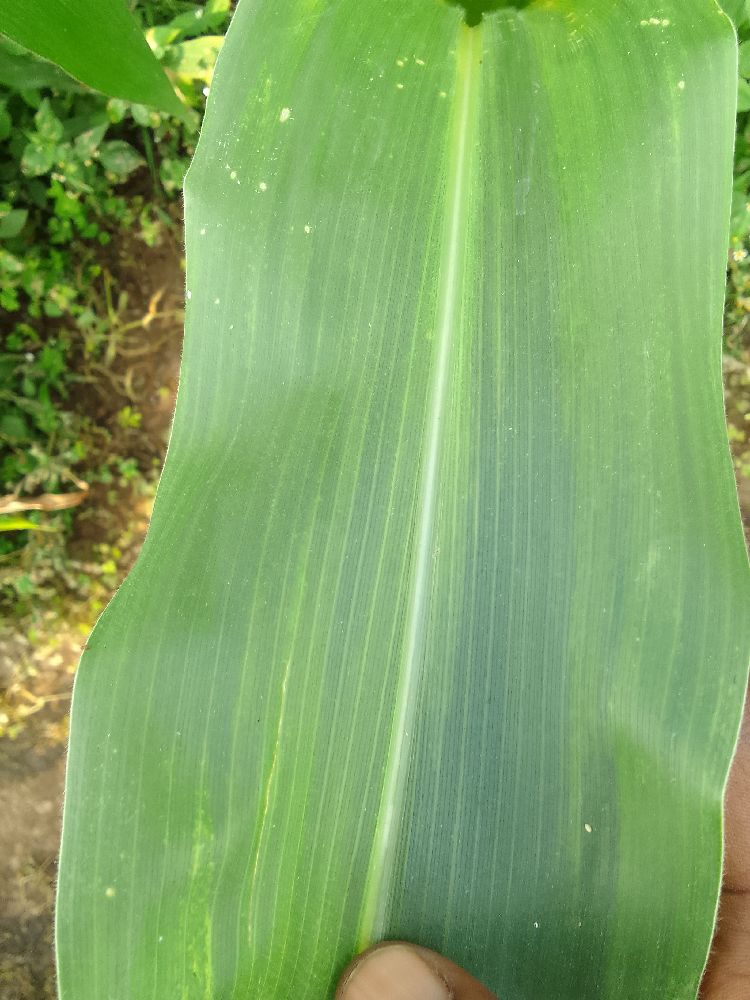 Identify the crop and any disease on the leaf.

maize, healthy
